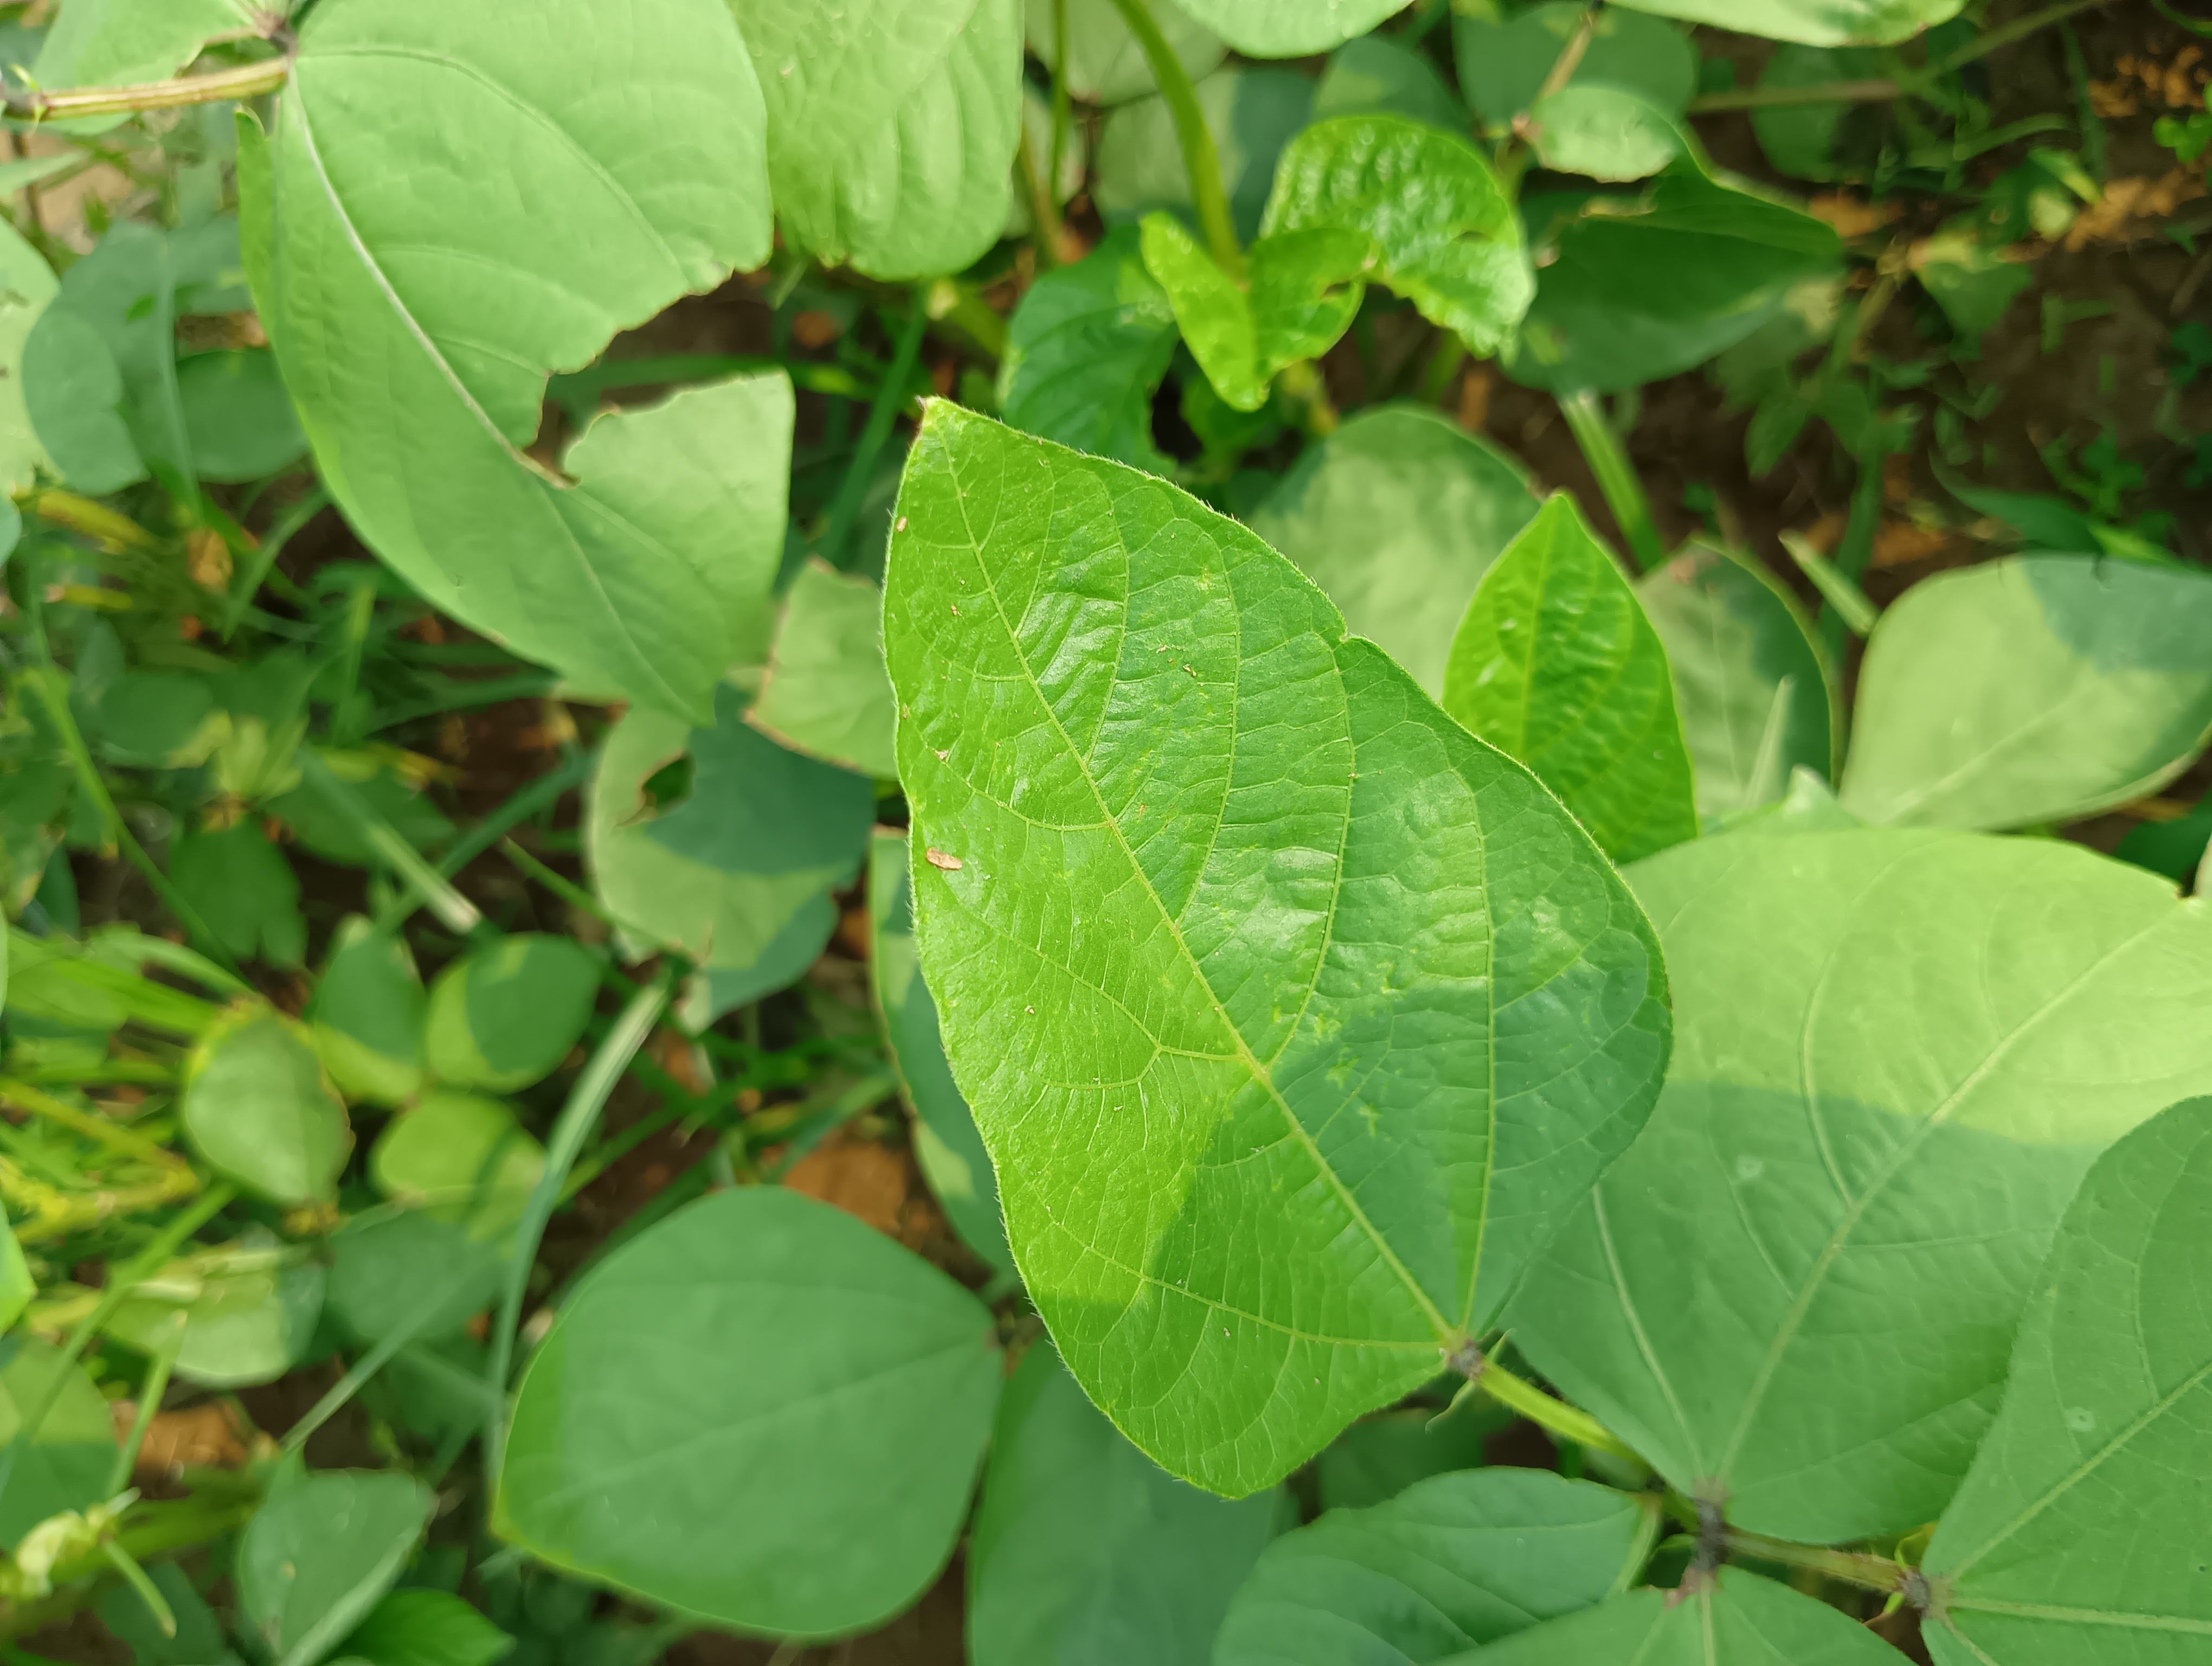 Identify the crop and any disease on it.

mungbean, healthy
